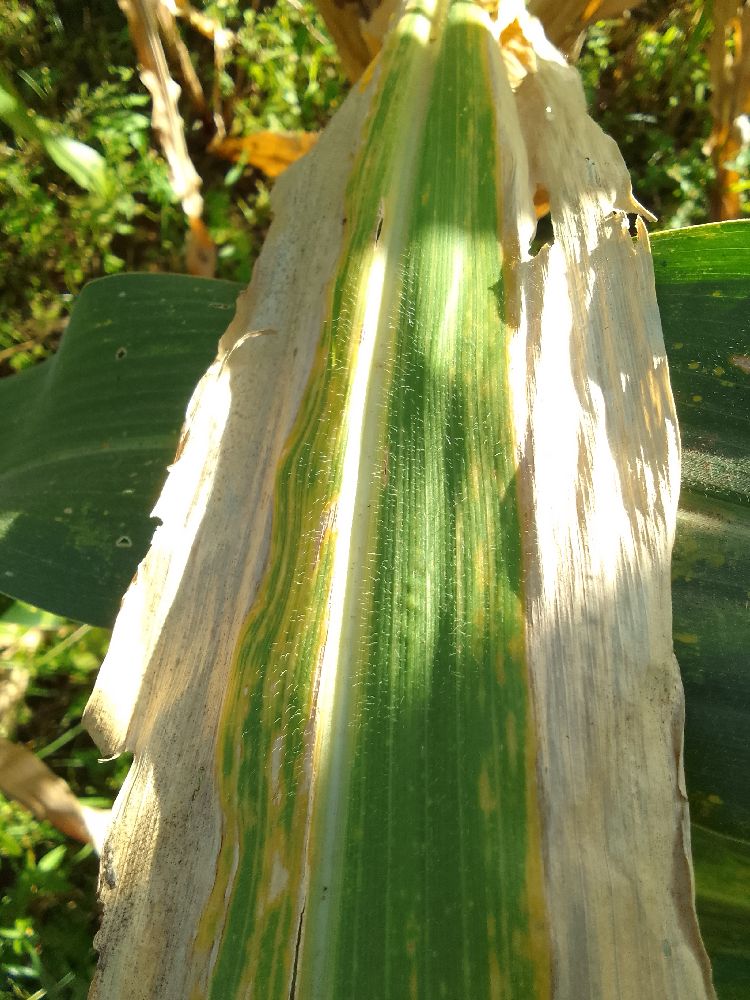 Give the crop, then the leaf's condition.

maize, maize lethal necrosis
